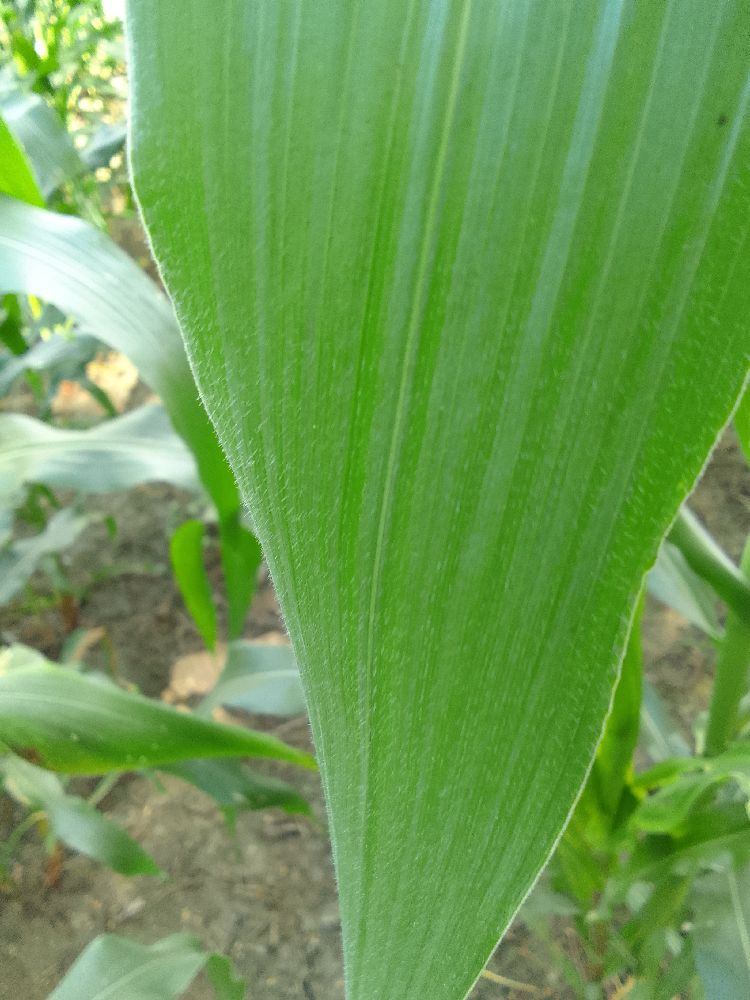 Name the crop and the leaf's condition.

maize, healthy
